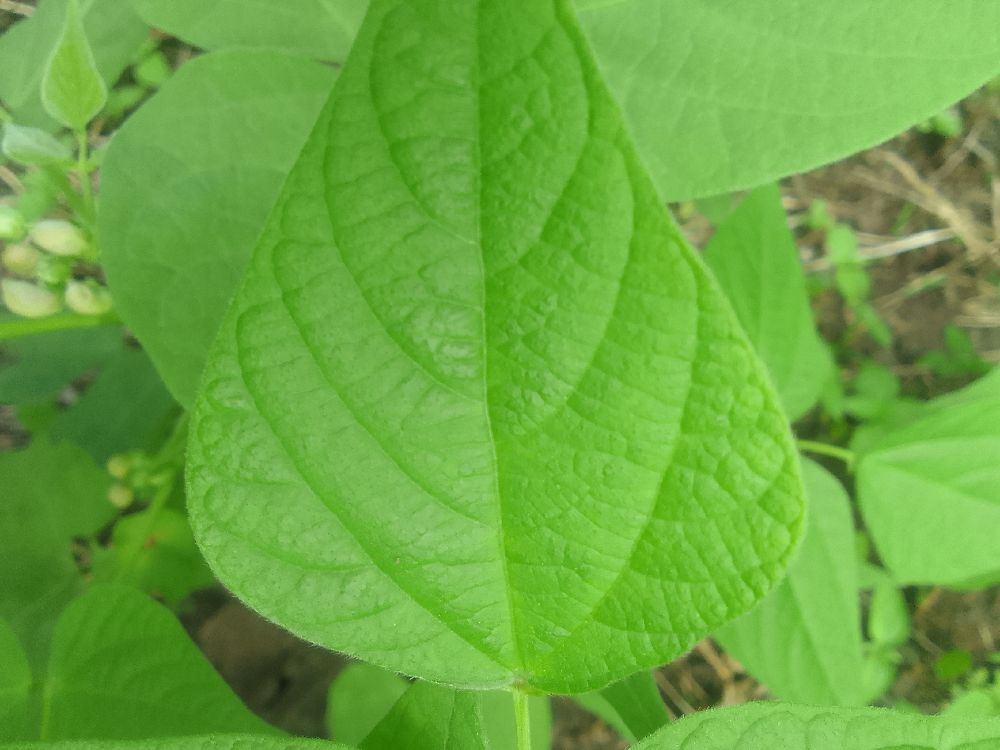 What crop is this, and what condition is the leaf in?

common bean, healthy
